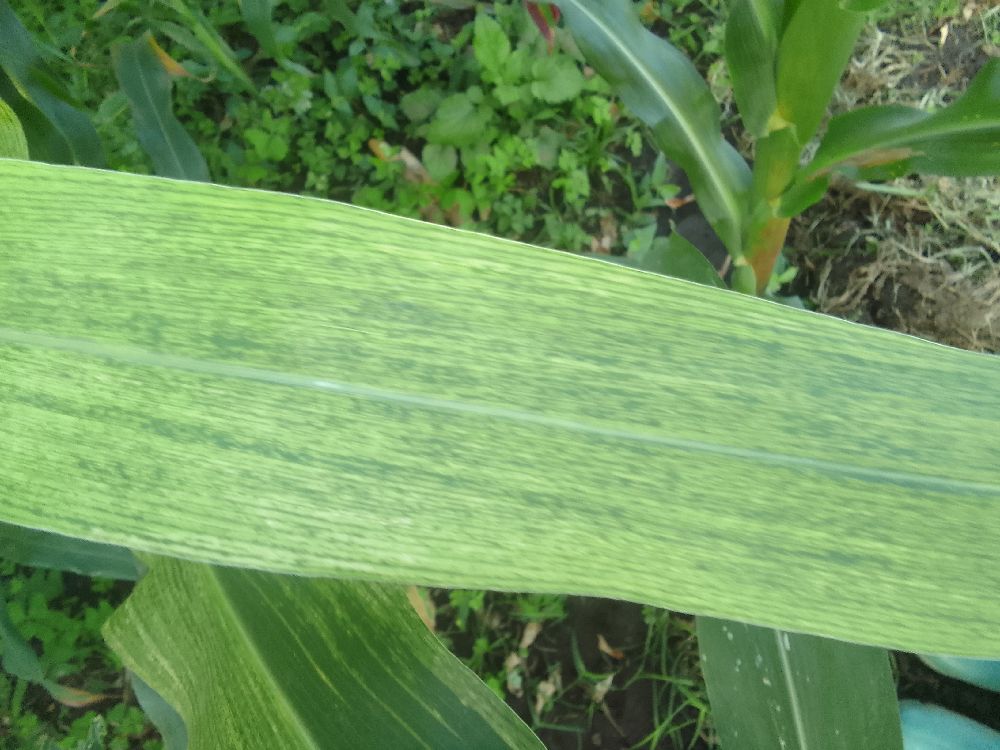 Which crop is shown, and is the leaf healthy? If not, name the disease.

maize, maize lethal necrosis
